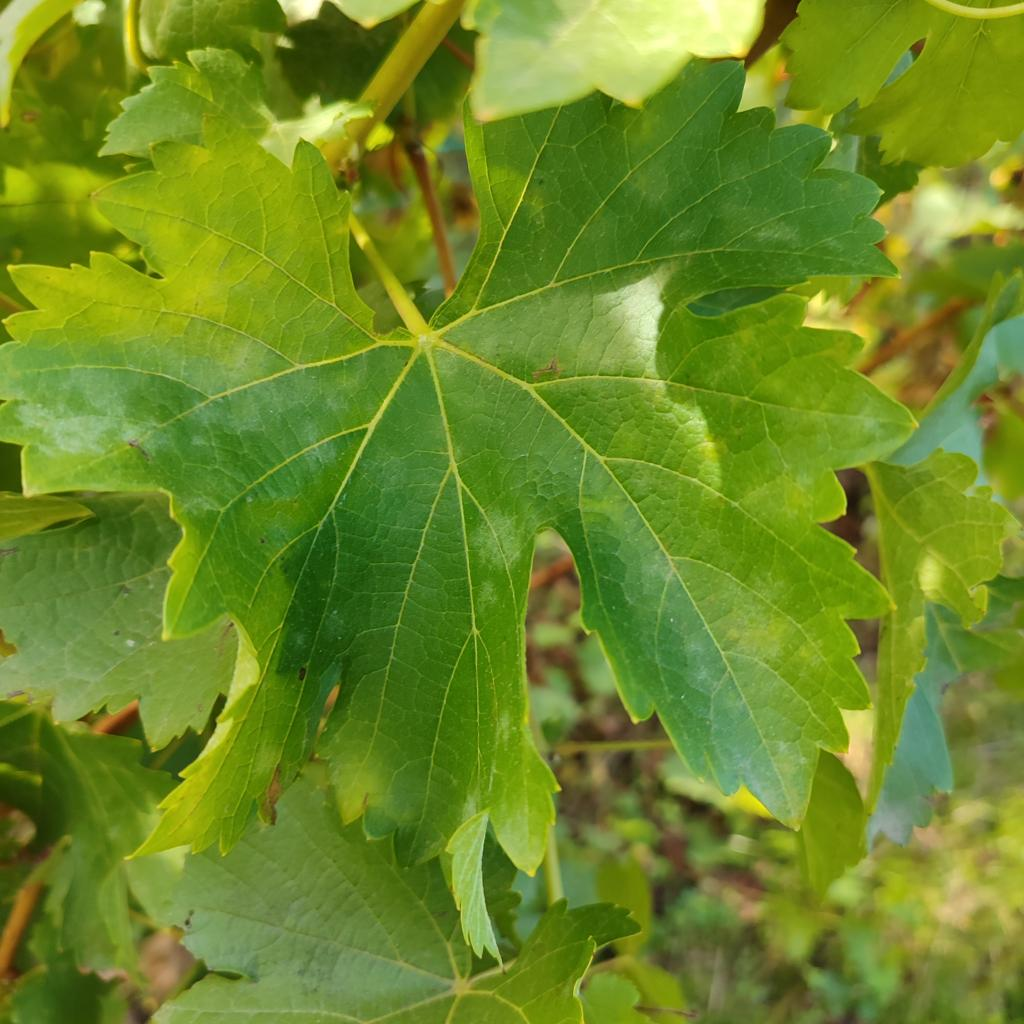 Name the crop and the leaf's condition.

grapevine, powdery mildew
